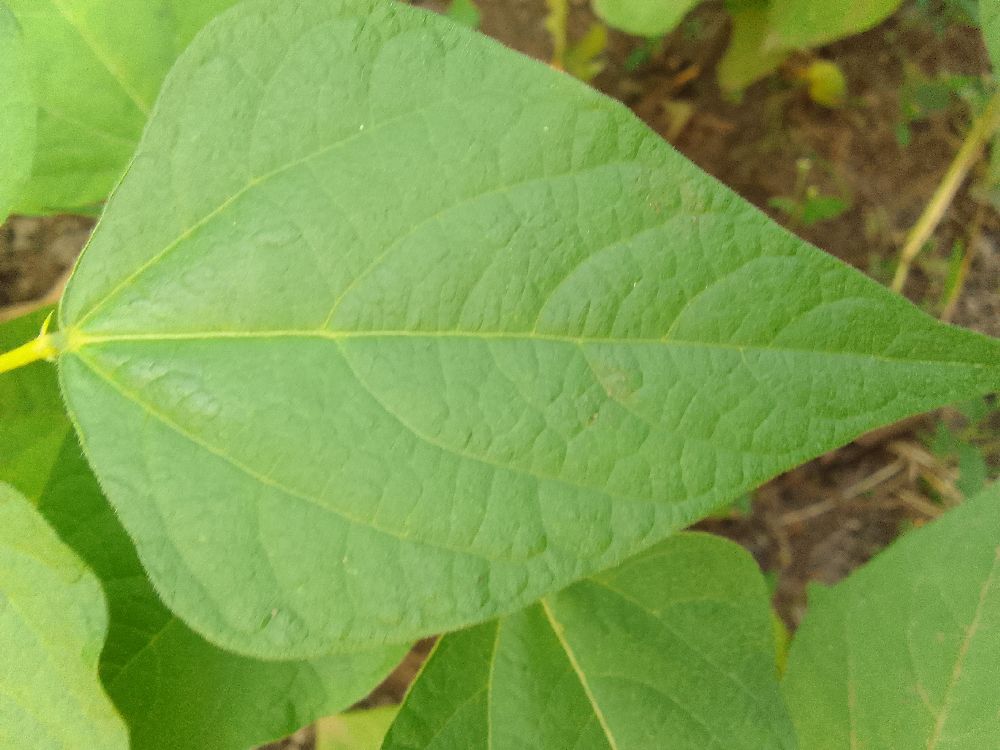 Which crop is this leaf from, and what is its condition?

common bean, healthy
